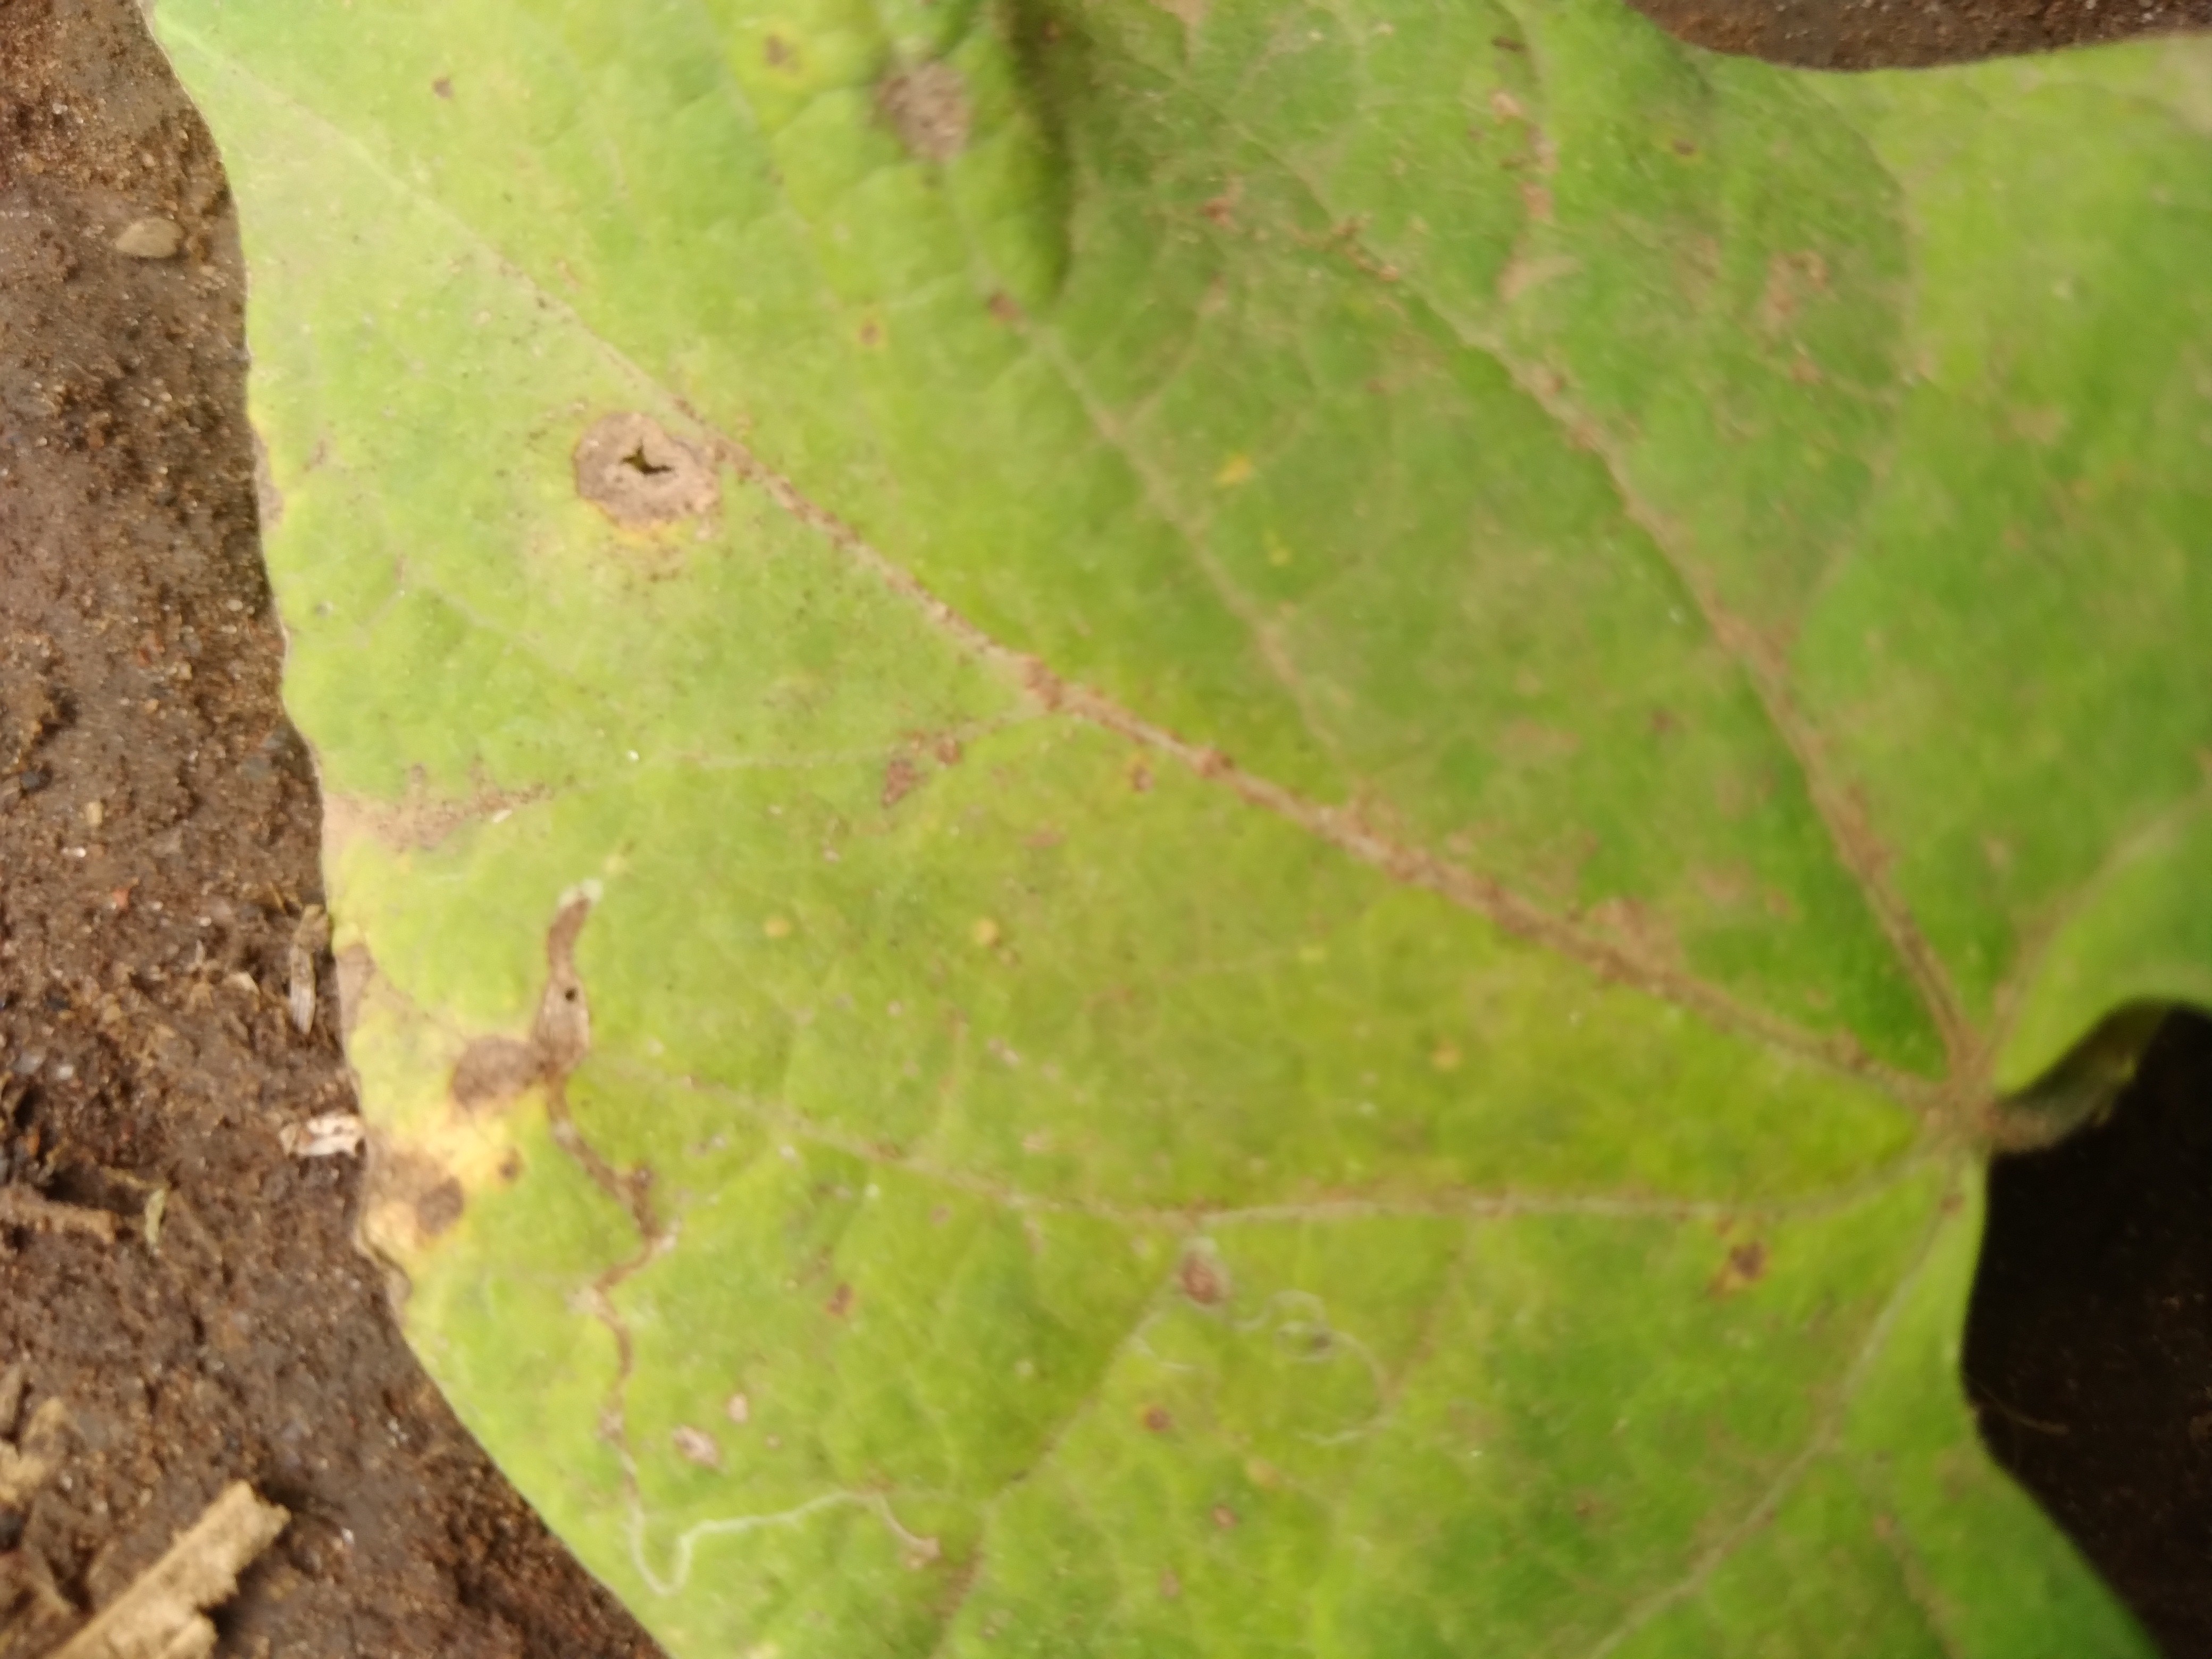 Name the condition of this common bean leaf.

rust
